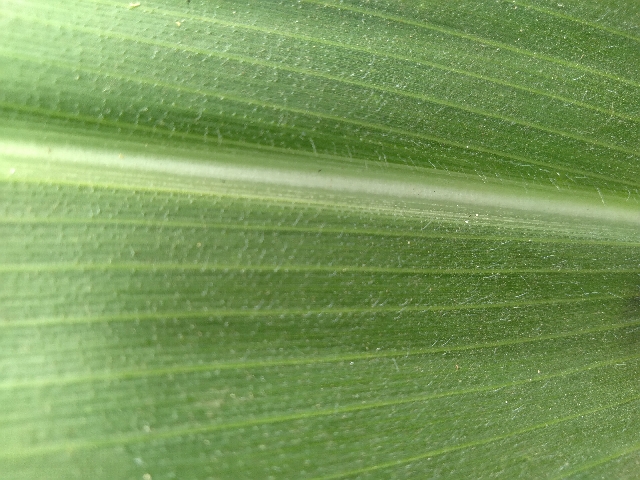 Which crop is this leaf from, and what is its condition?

maize, healthy
